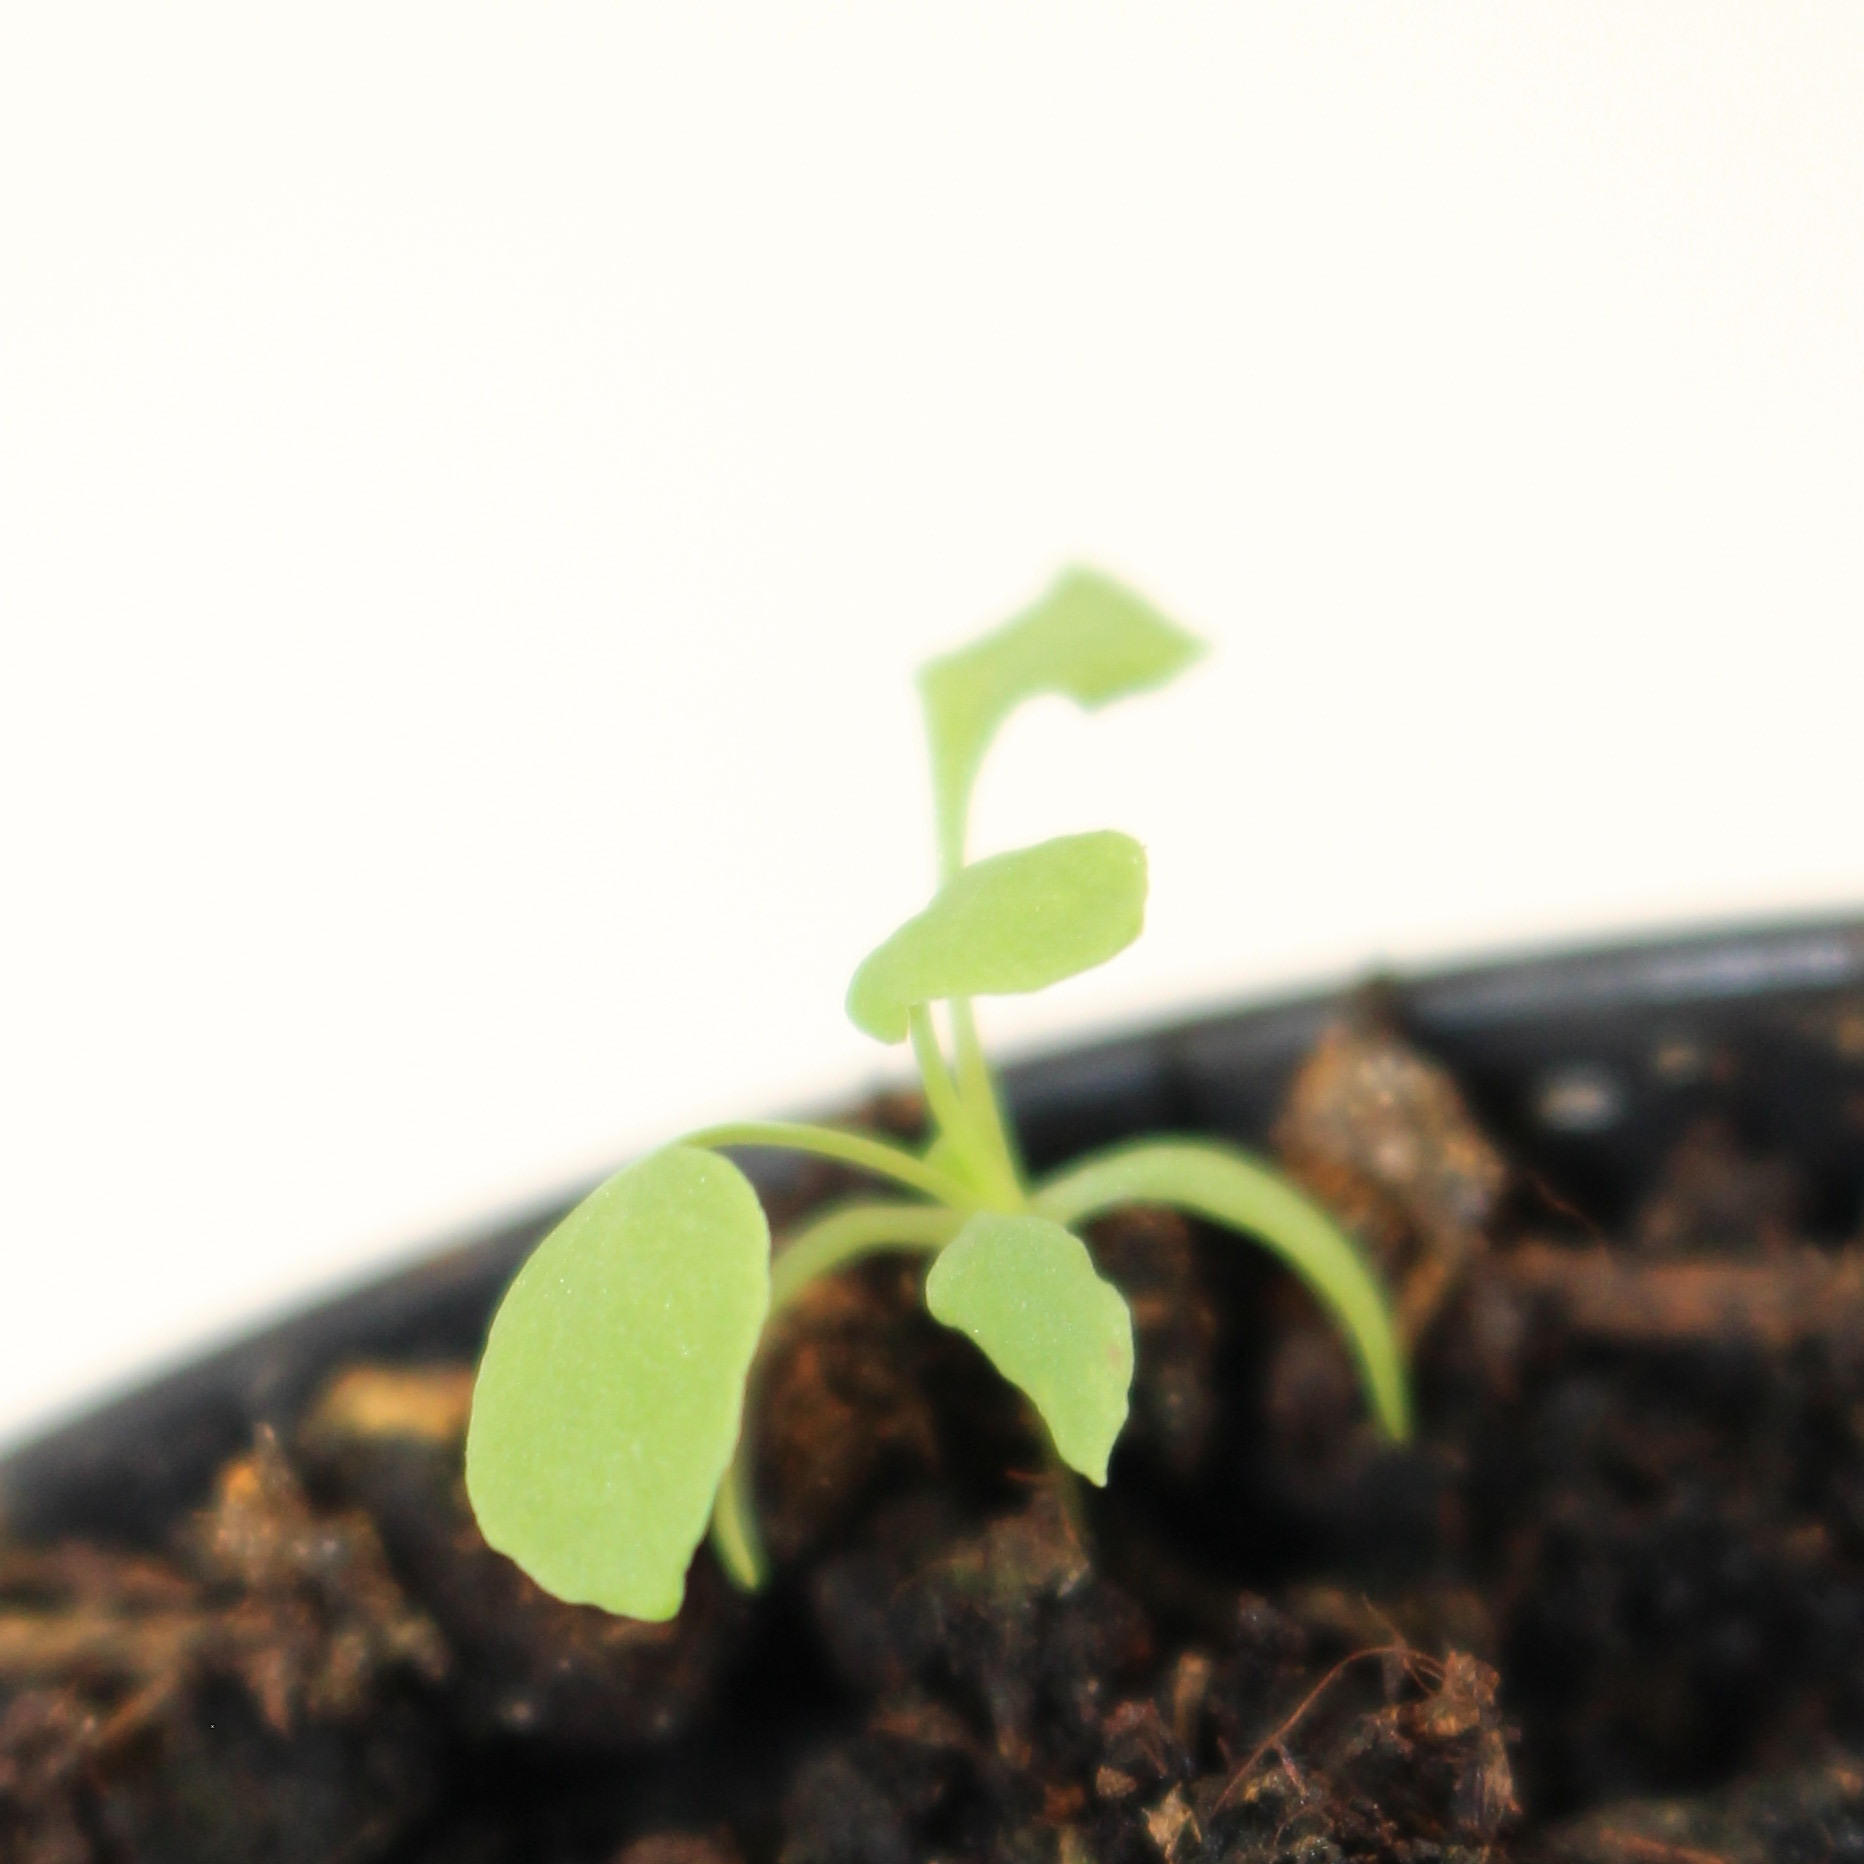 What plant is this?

Papaver rhoeas
